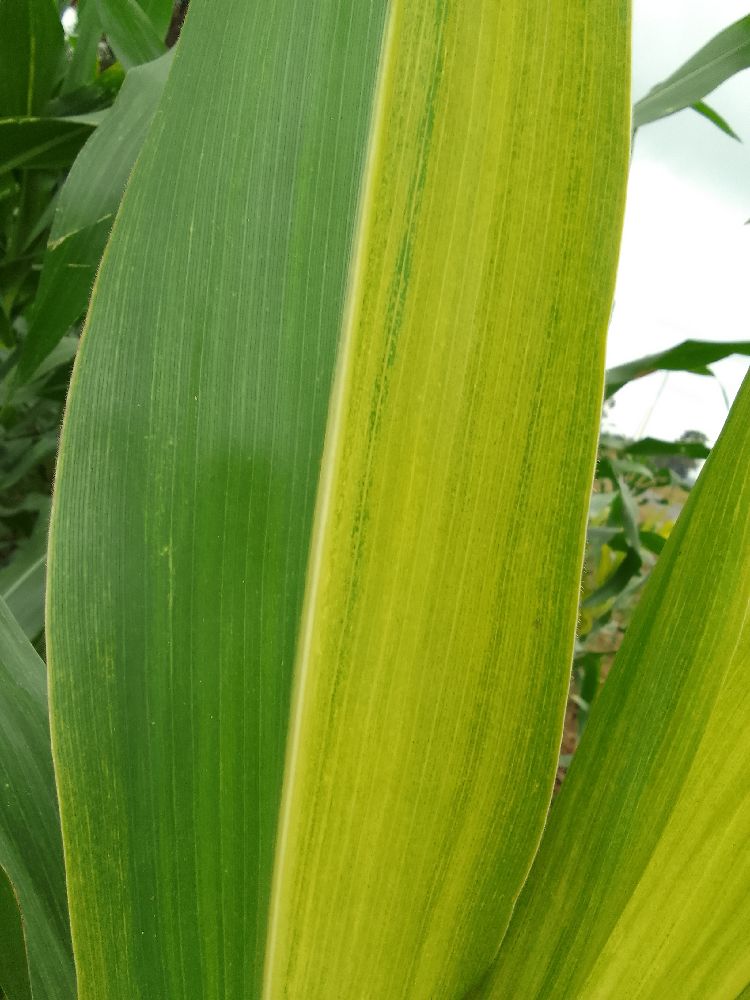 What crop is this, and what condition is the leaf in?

maize, maize lethal necrosis
